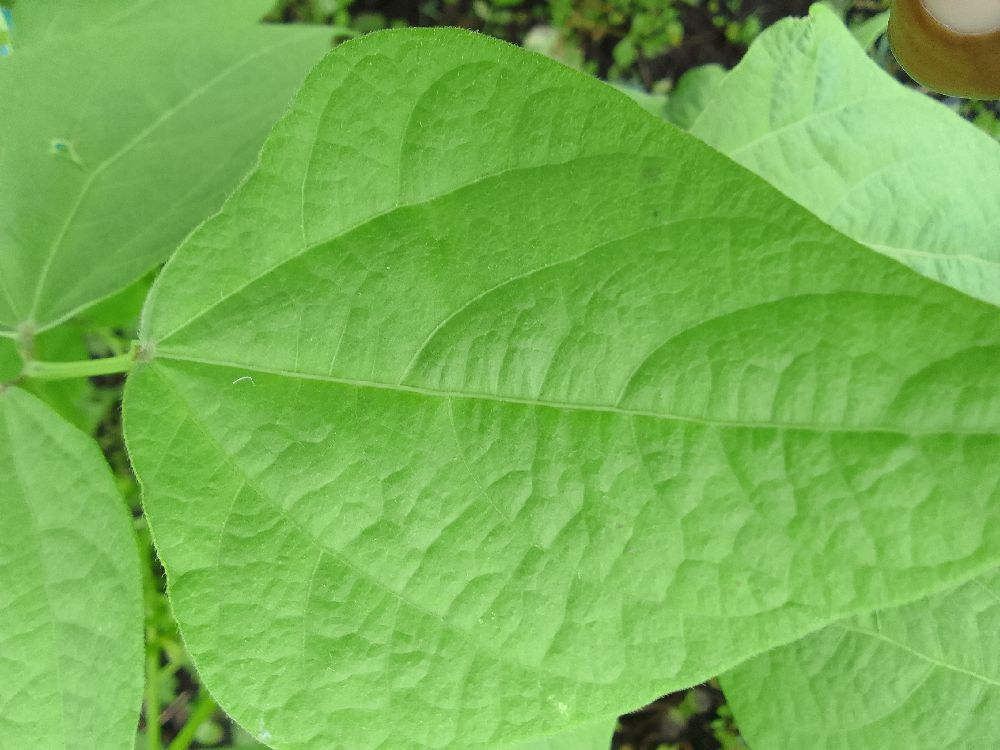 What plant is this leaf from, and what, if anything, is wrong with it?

common bean, healthy
